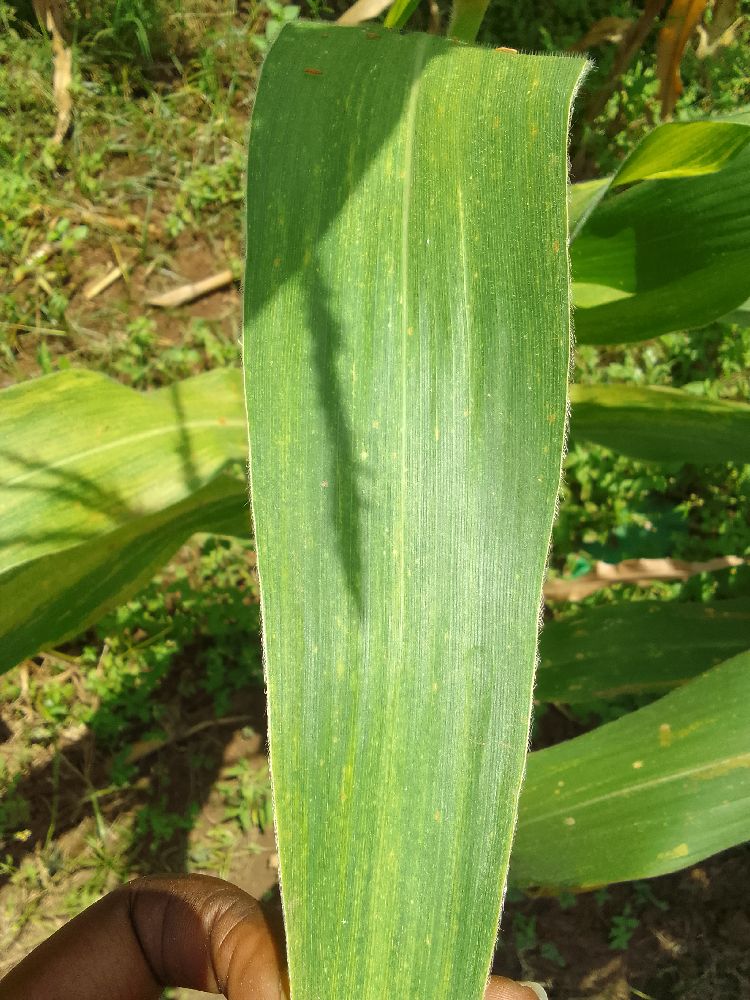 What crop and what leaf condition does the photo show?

maize, maize lethal necrosis
